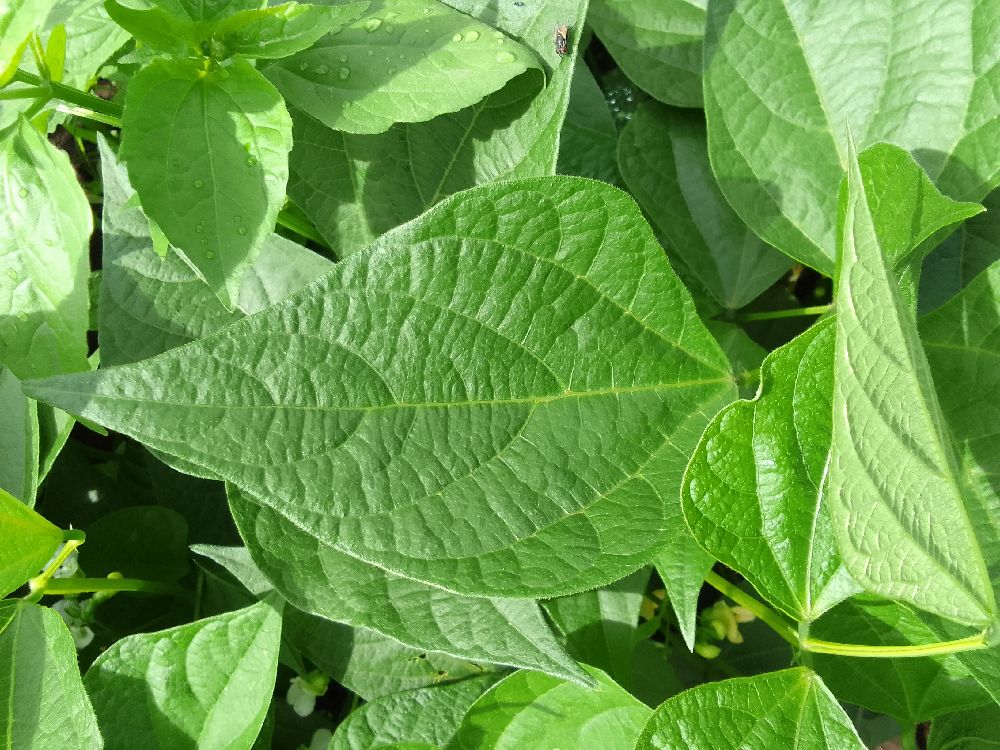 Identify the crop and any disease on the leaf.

common bean, healthy
